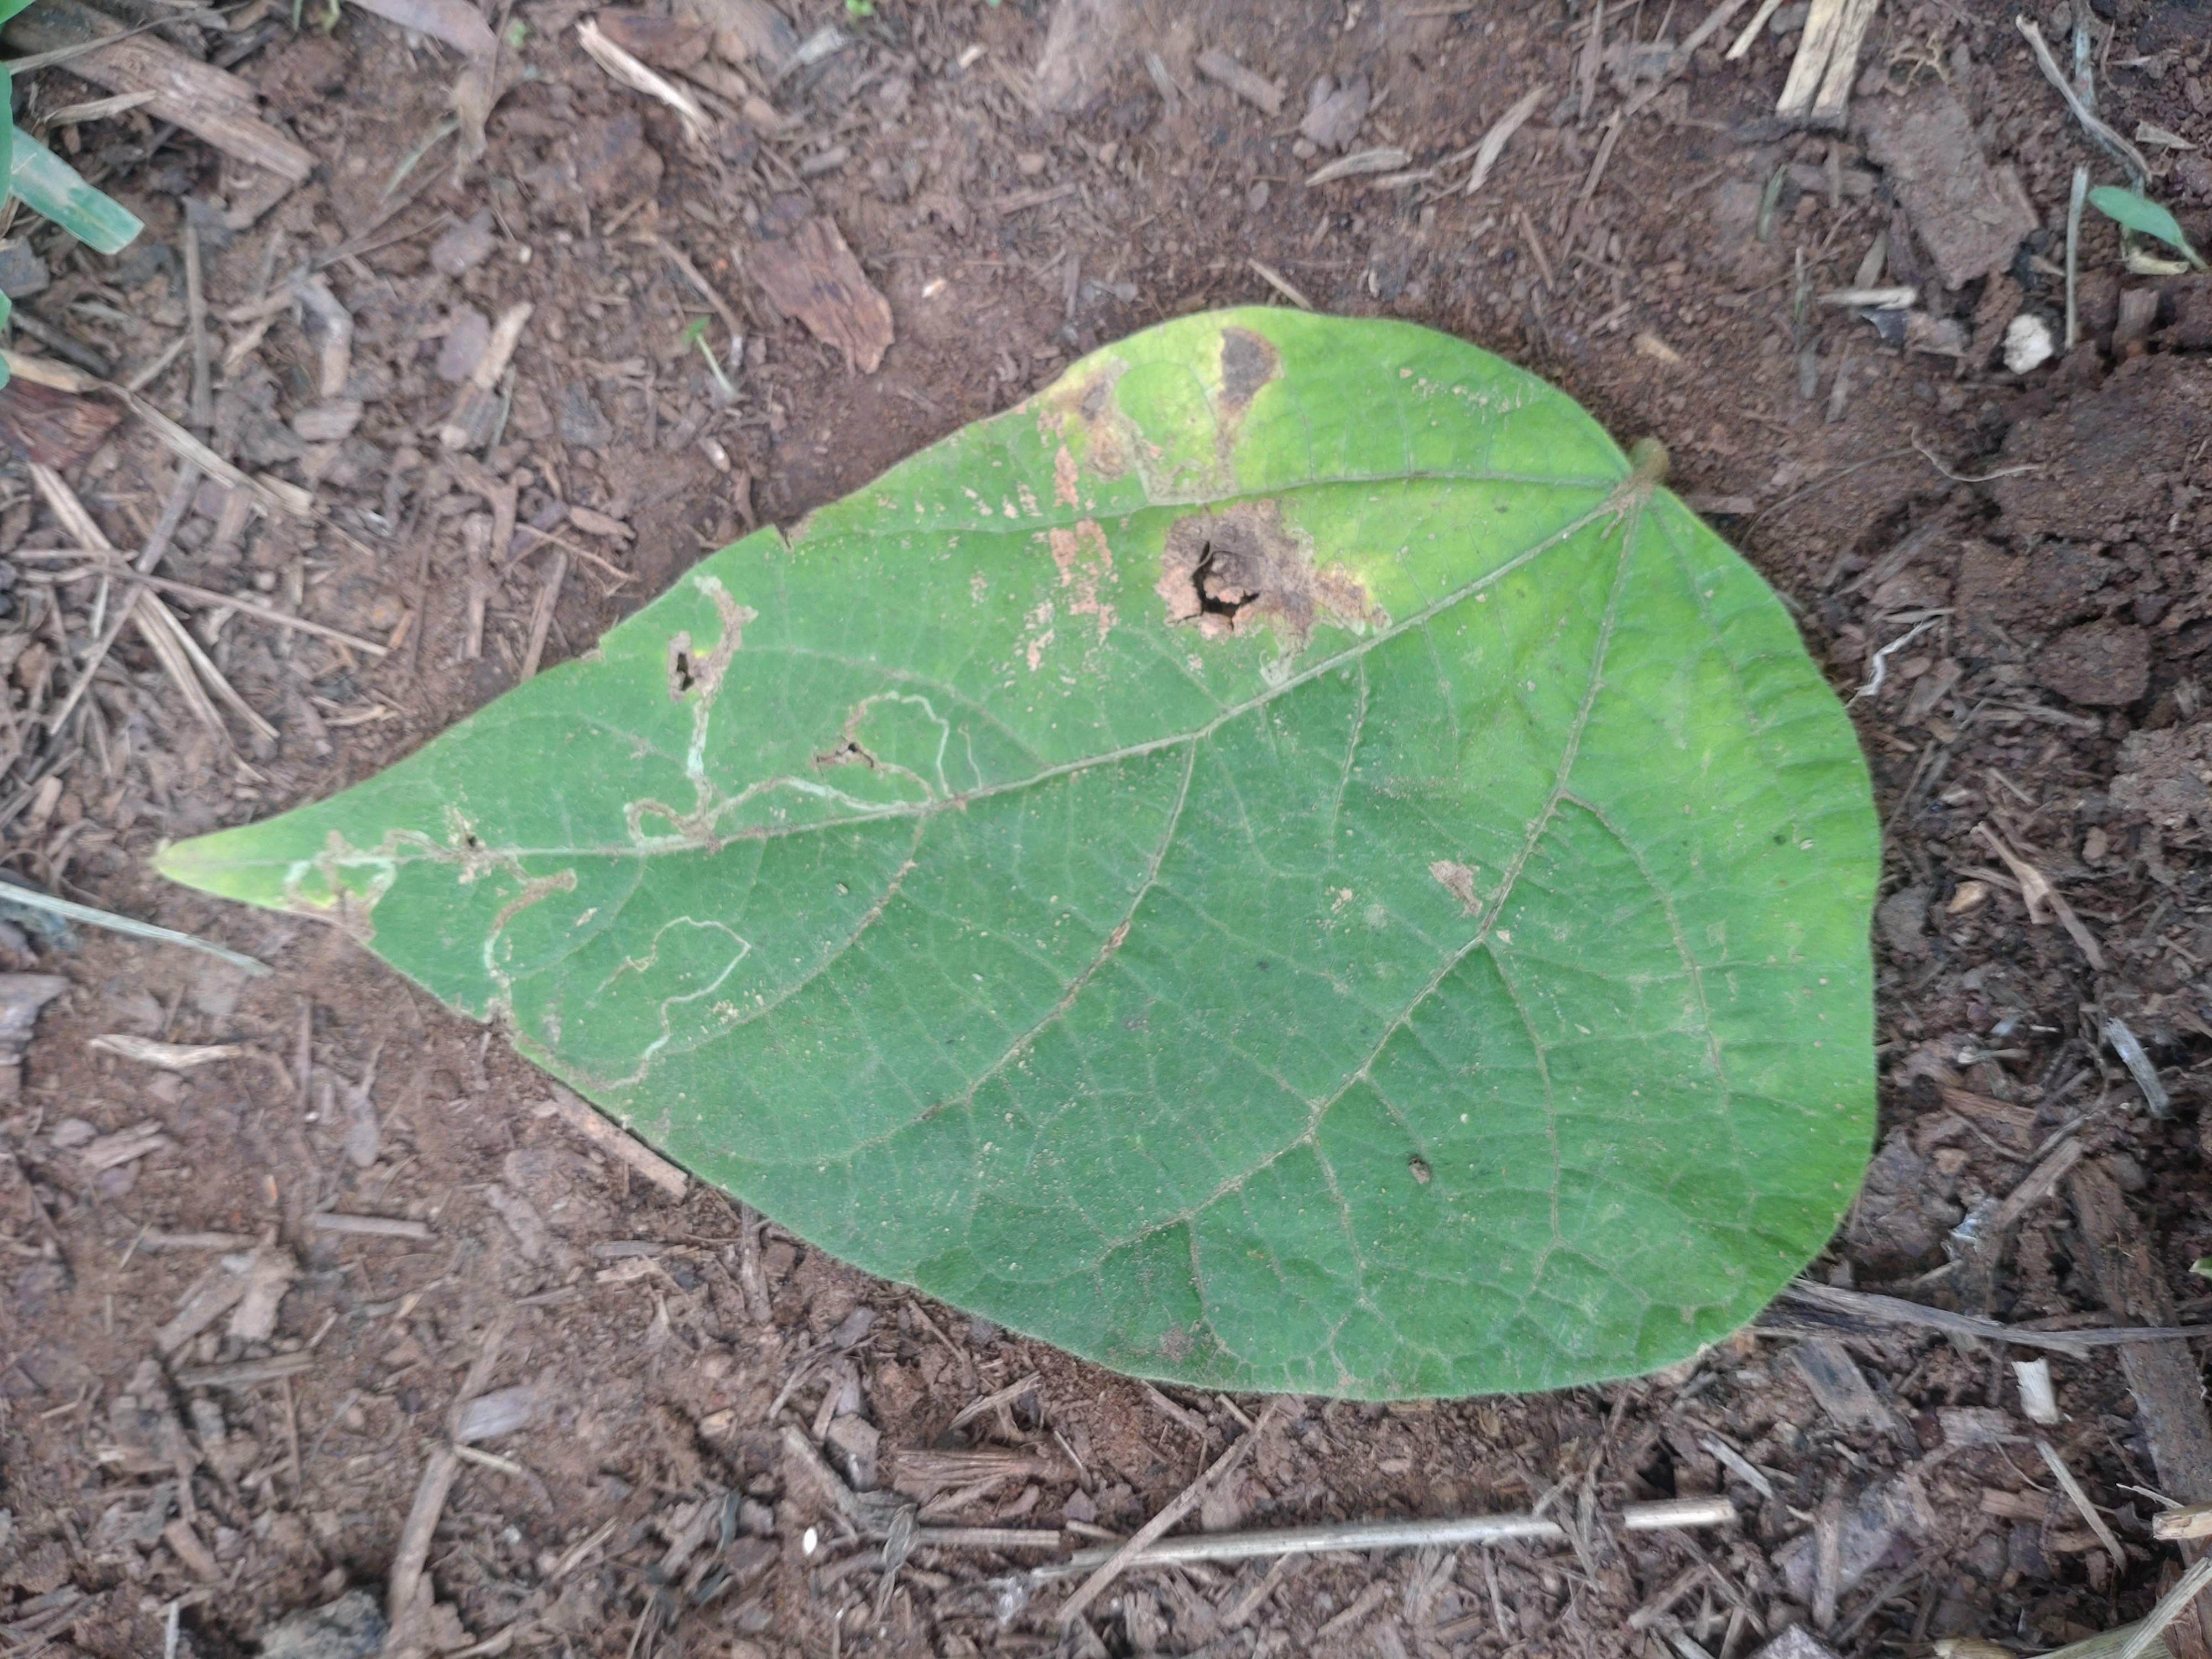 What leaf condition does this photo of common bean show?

anthracnose
